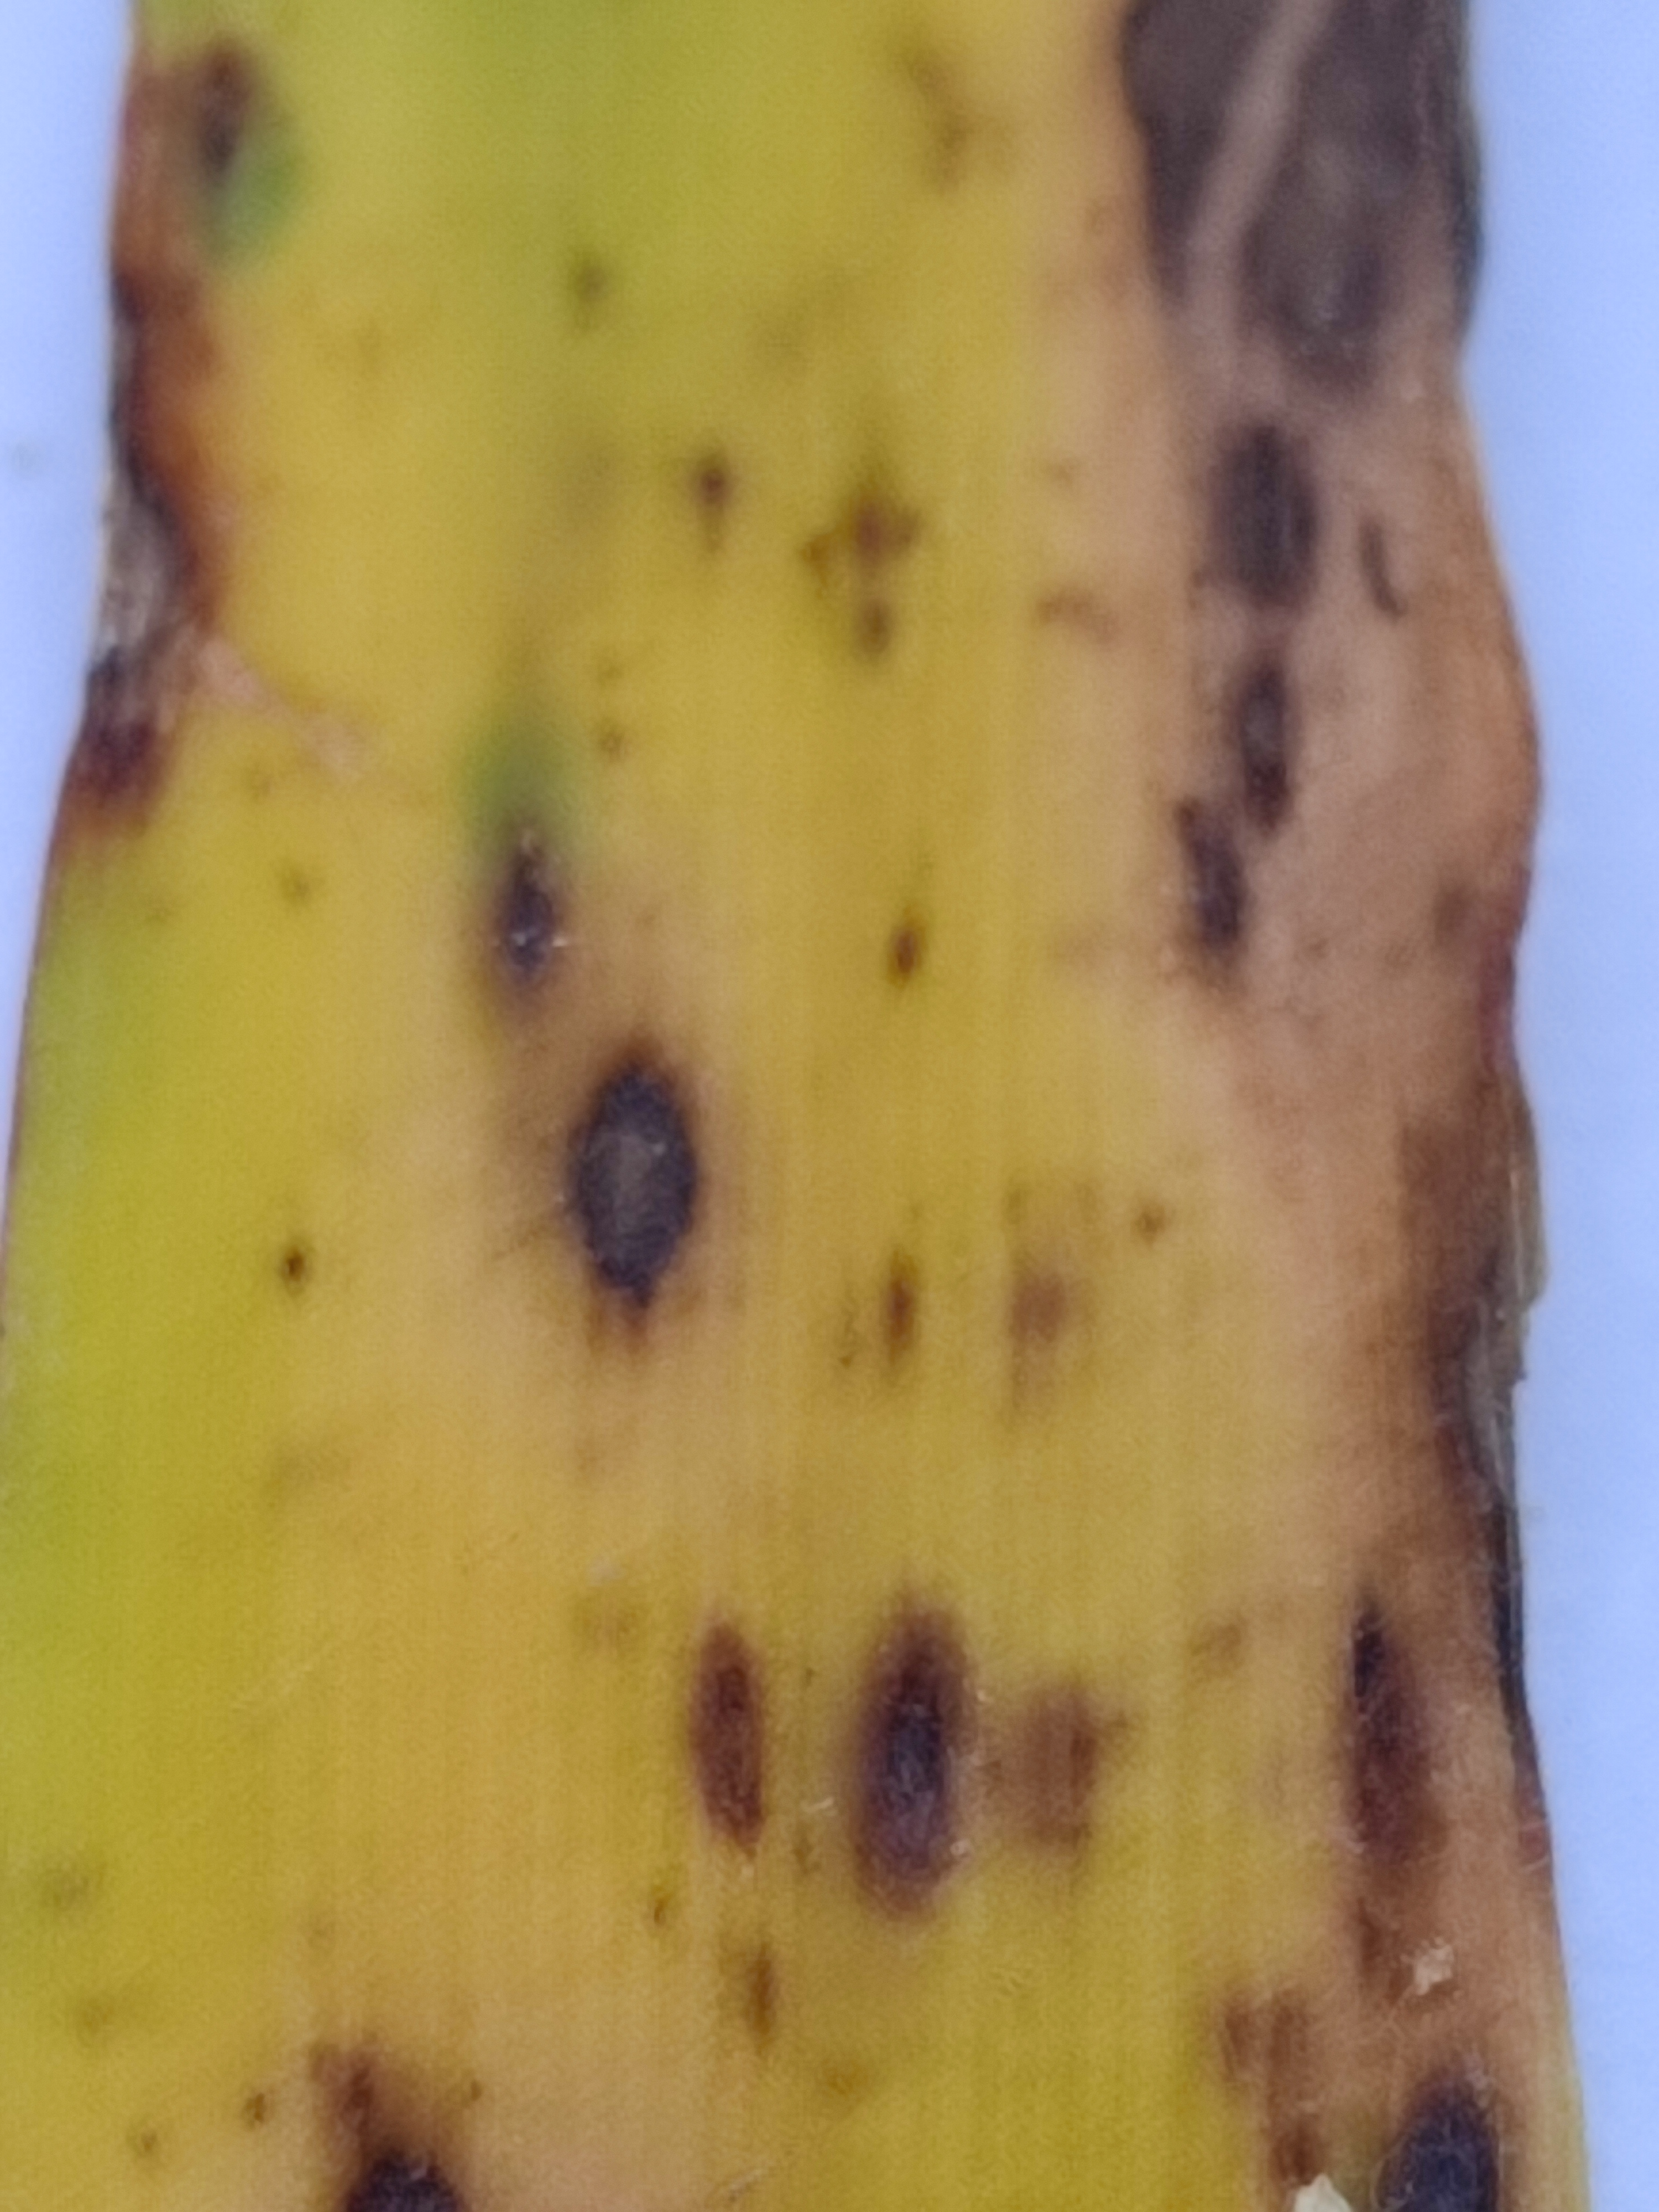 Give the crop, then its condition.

pearl millet, pyricularia sp.
